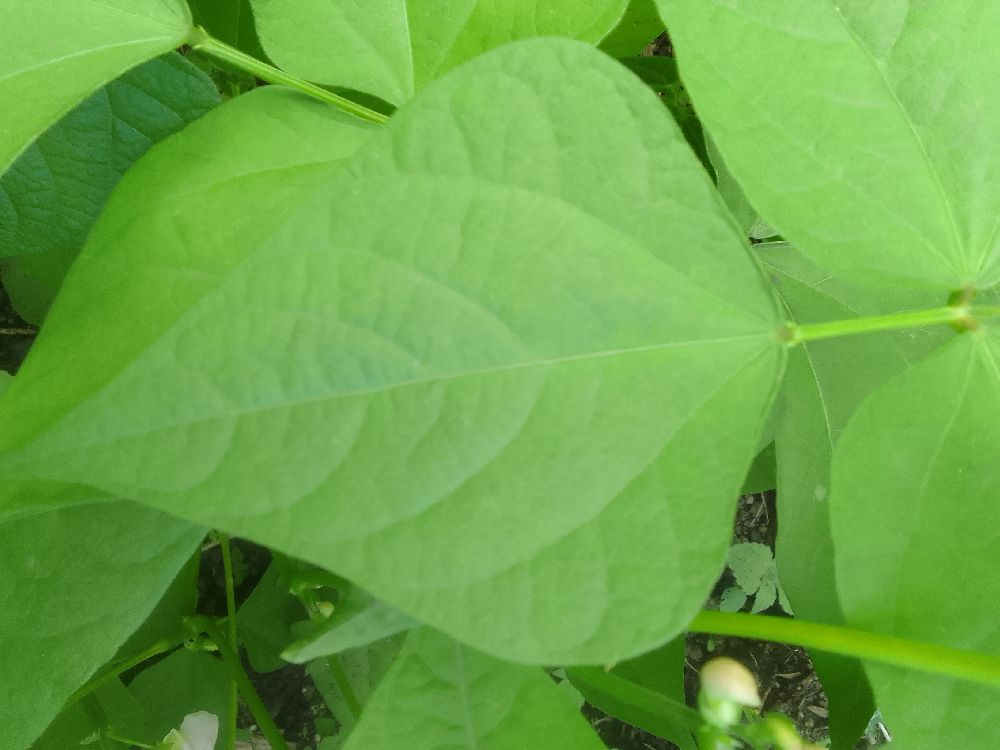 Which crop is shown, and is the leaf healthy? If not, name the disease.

common bean, healthy
